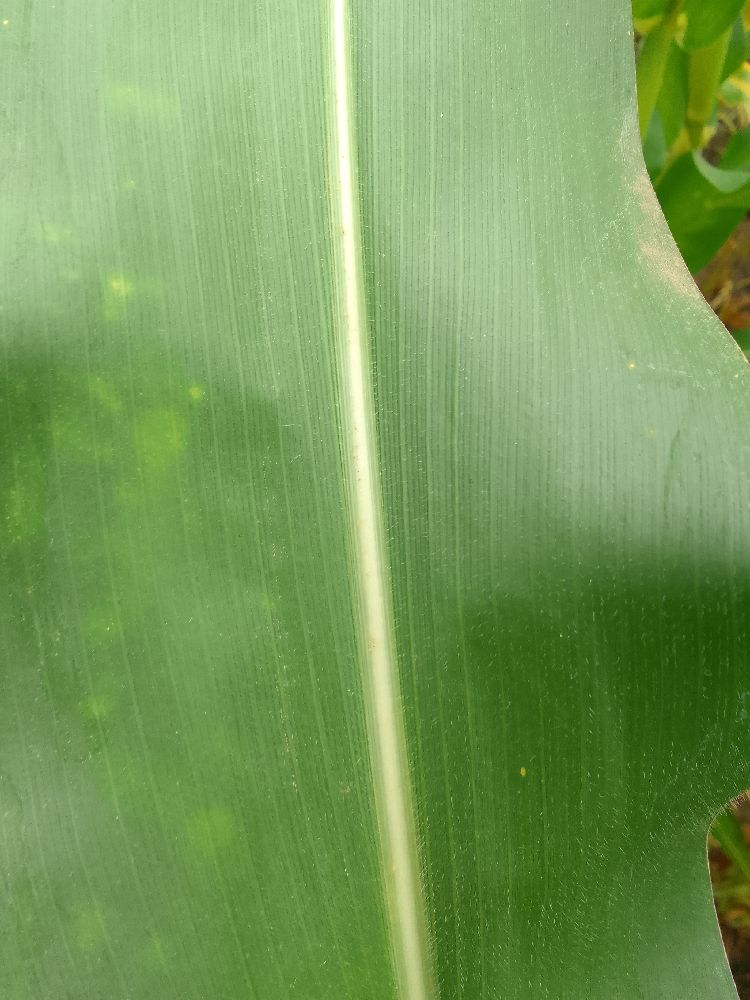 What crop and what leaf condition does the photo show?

maize, healthy
